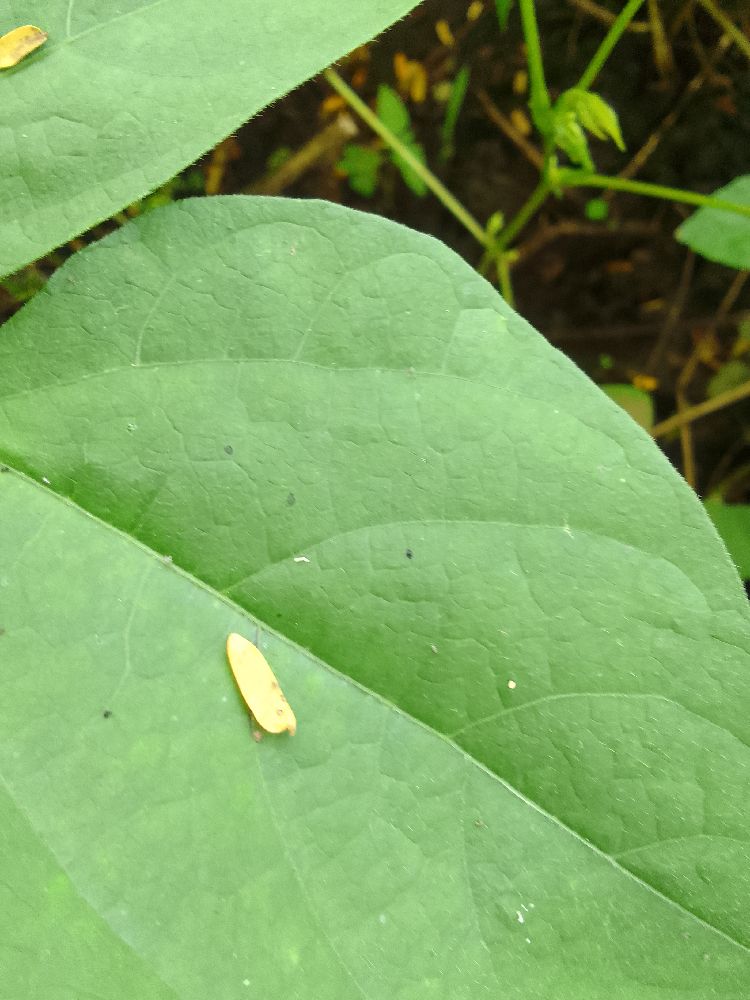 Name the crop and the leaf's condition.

common bean, healthy
